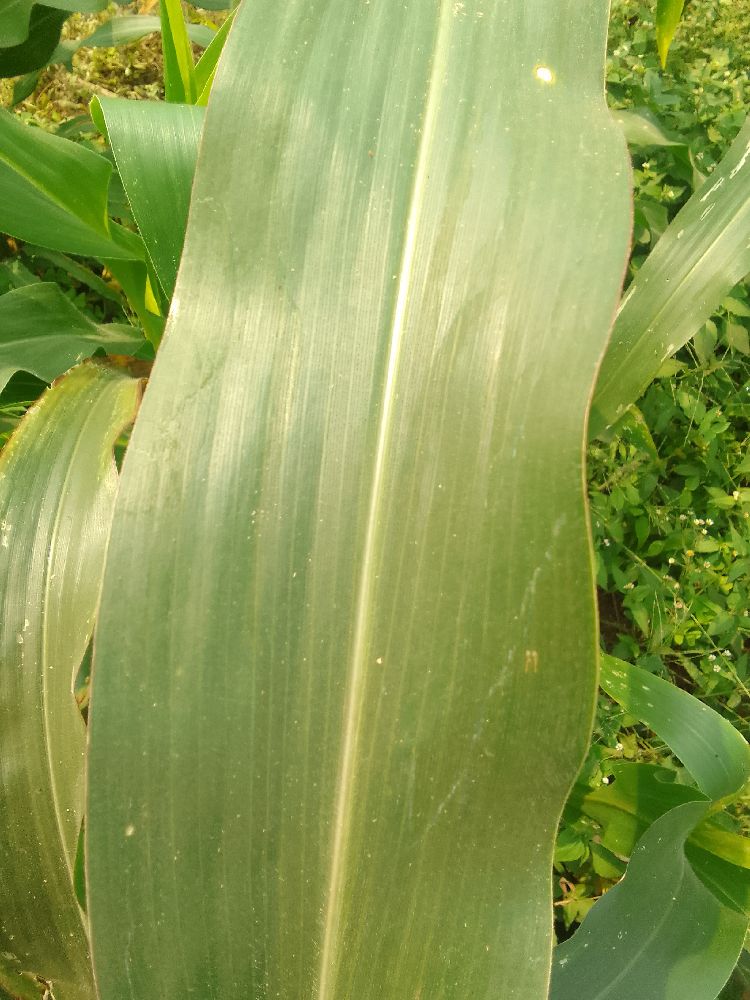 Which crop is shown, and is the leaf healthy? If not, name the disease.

maize, healthy
